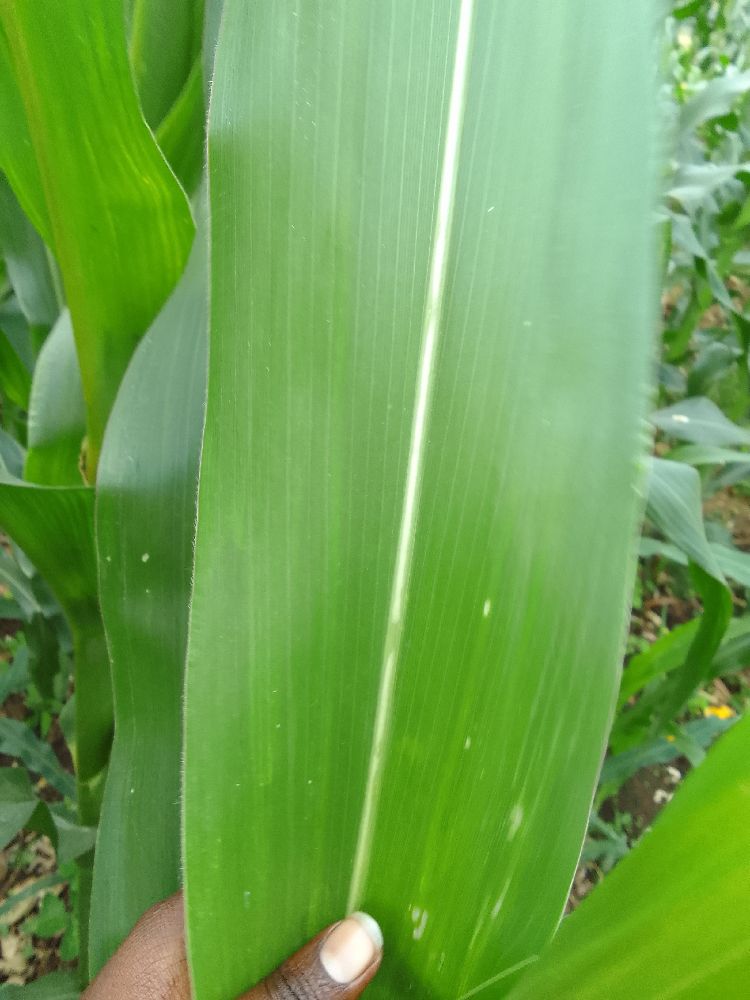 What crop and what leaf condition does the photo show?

maize, healthy
